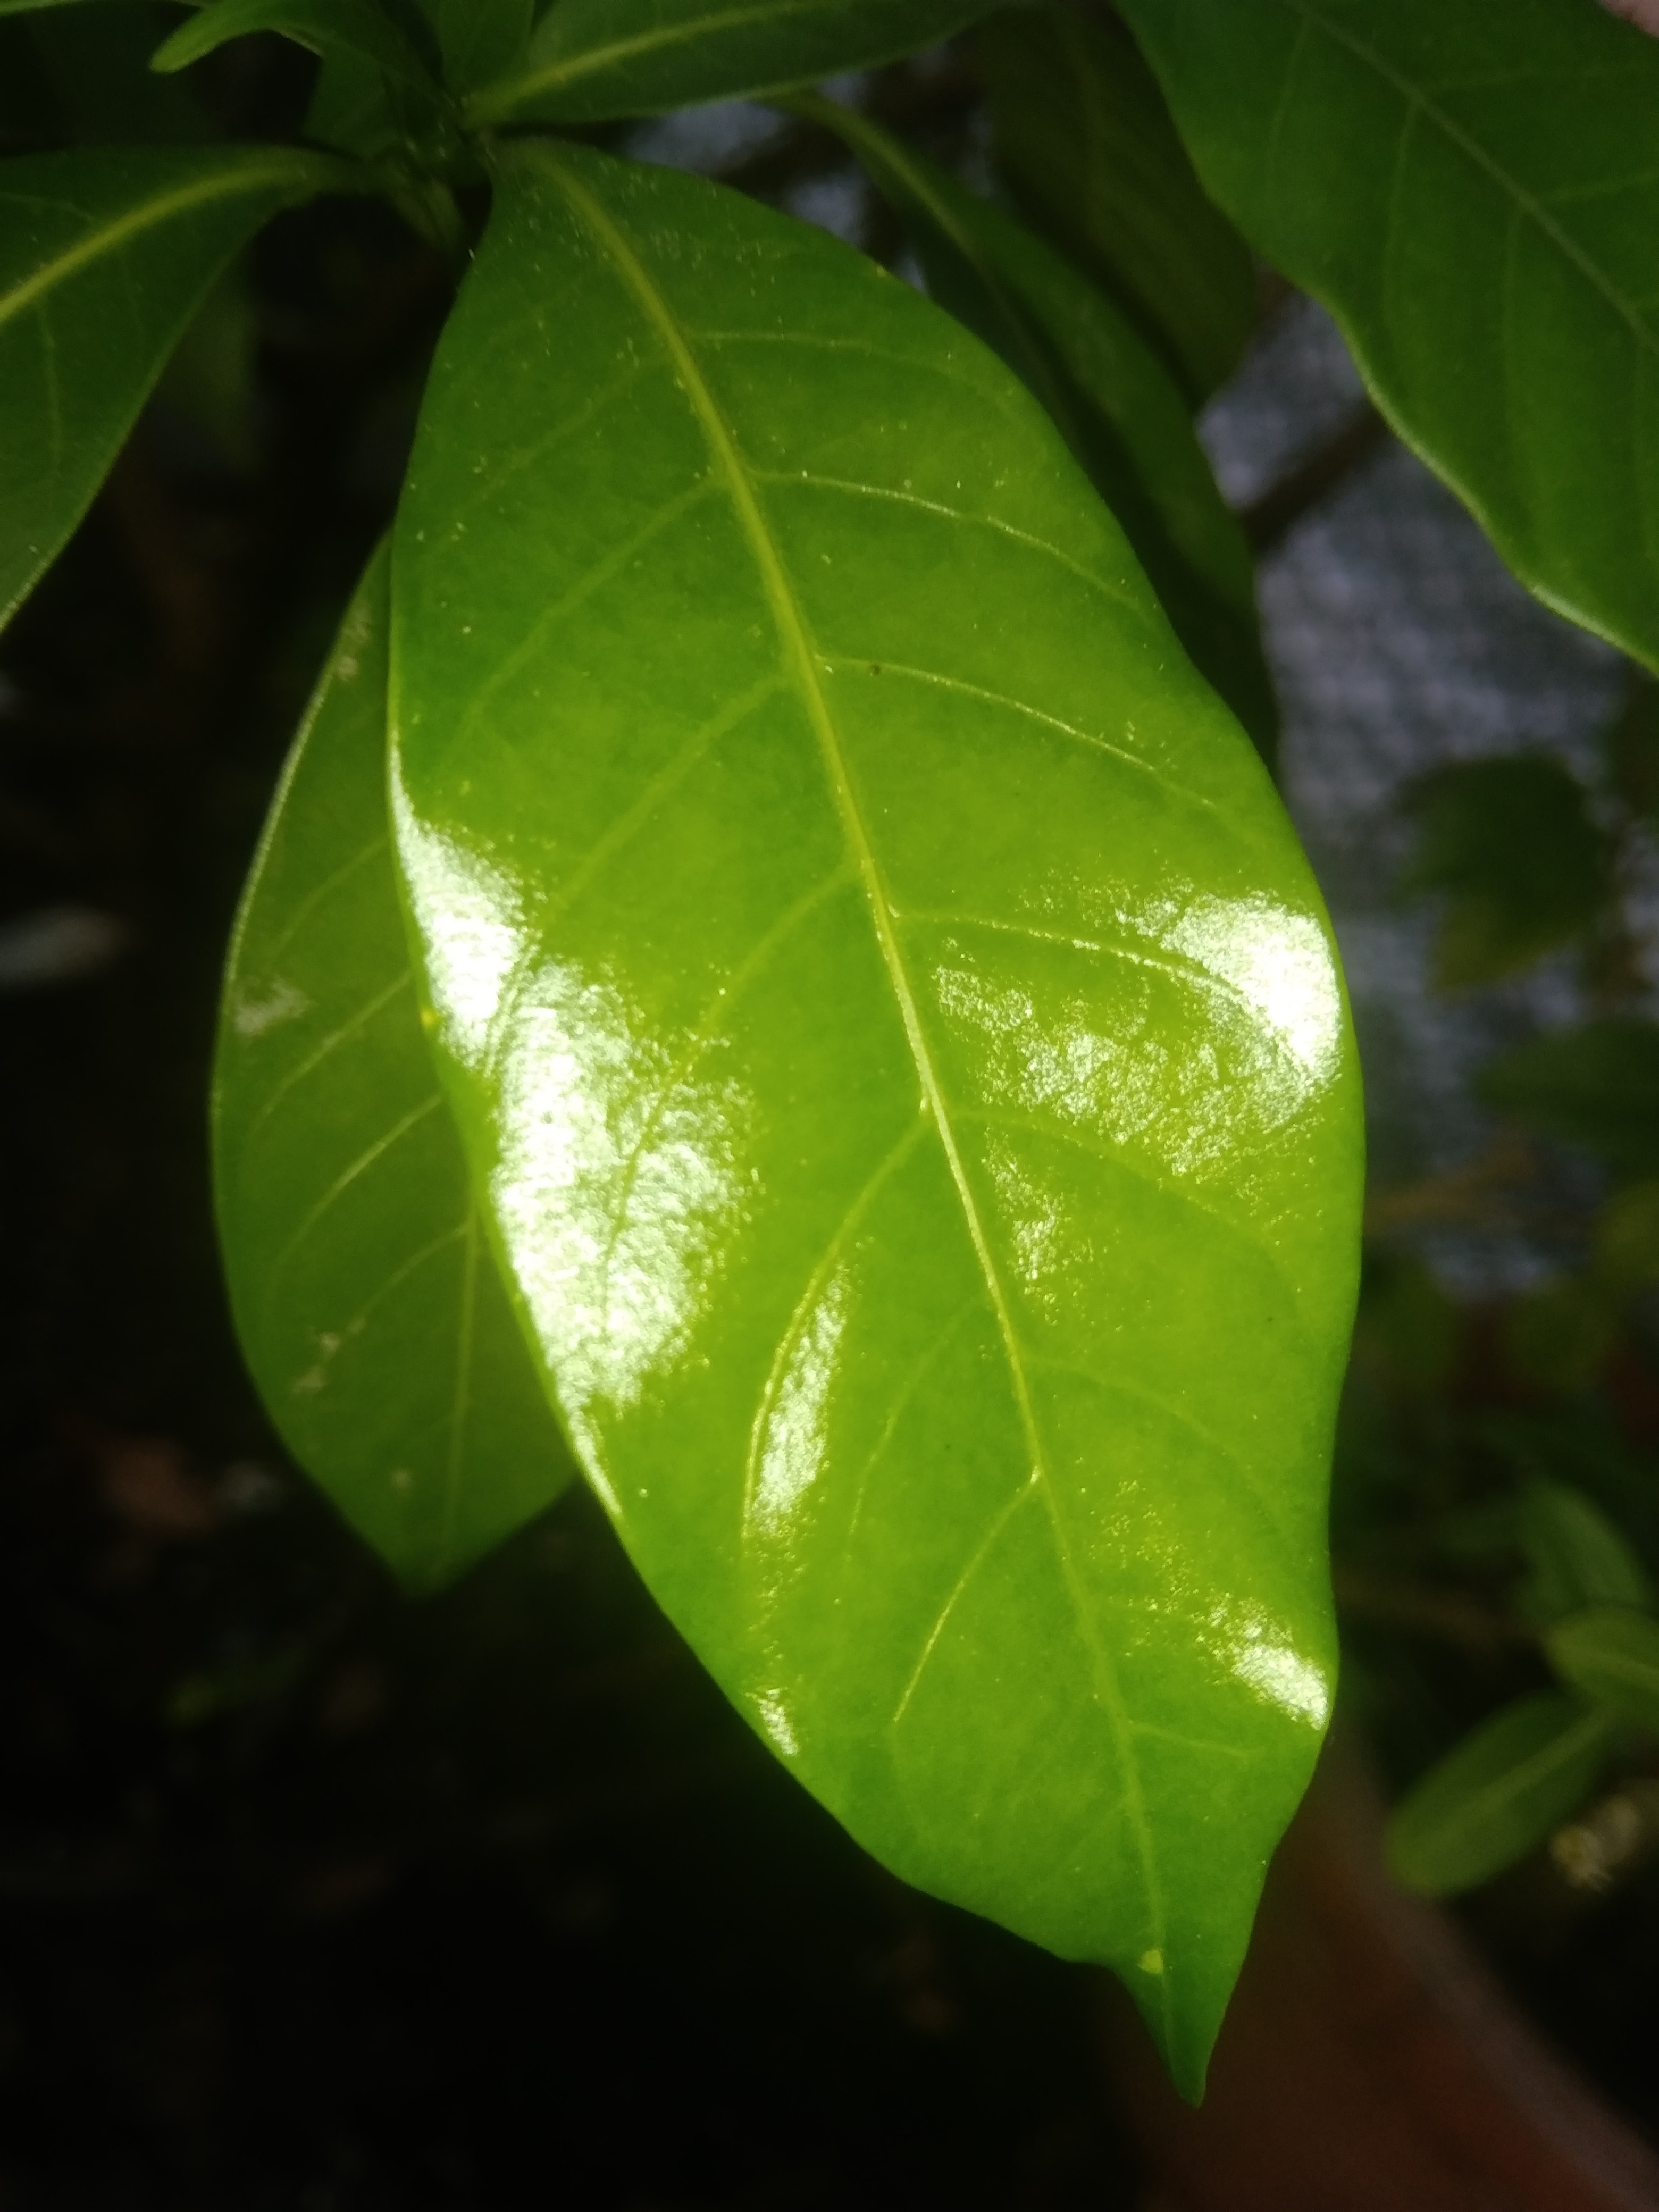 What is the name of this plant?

togor
